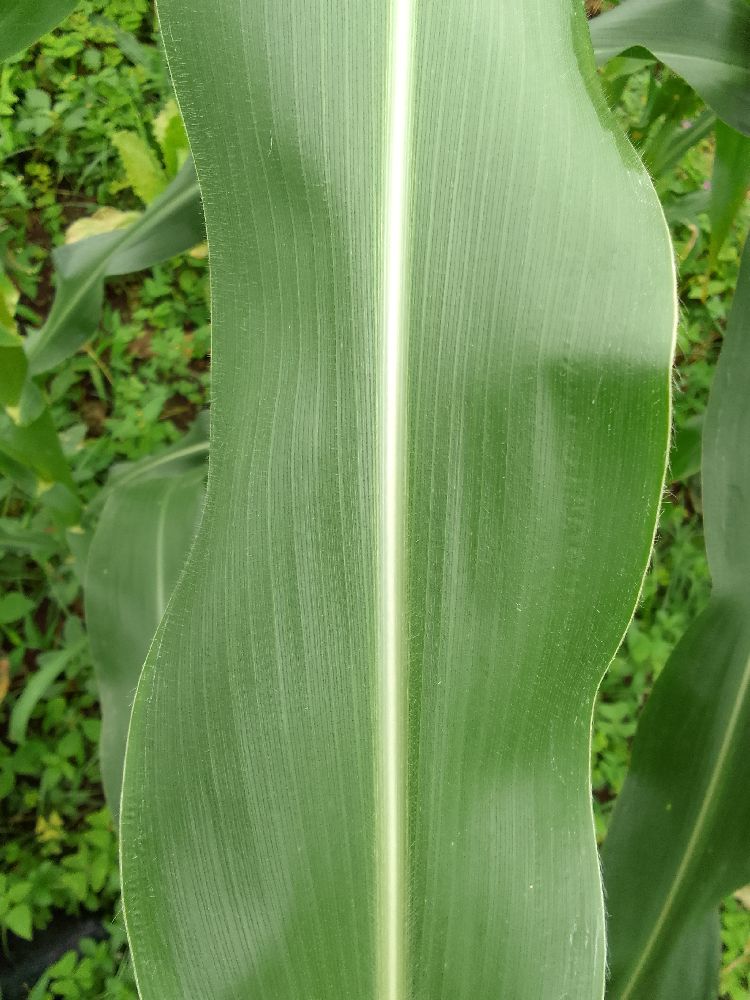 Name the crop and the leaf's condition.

maize, healthy
